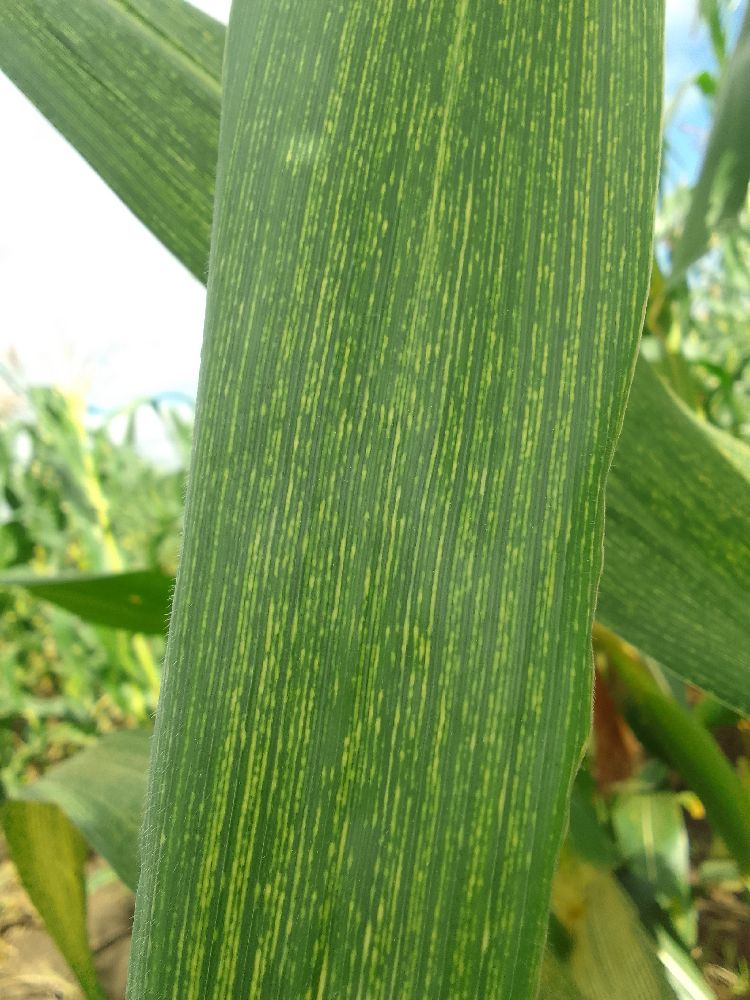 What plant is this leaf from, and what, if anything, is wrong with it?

maize, maize streak virus
